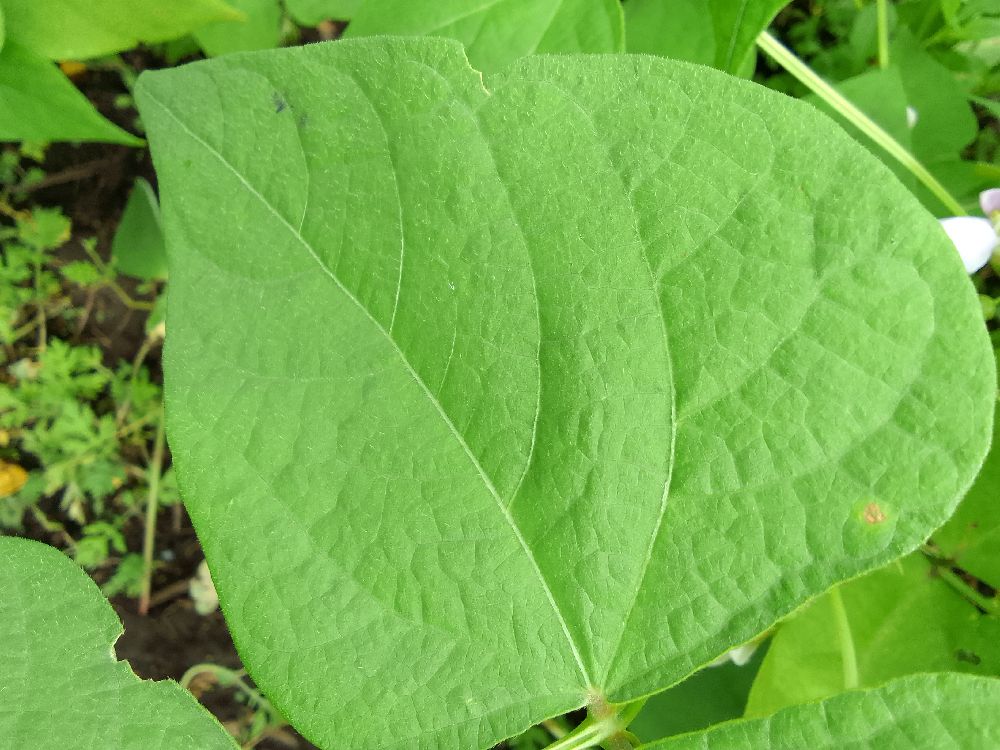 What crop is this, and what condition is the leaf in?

common bean, healthy
